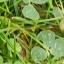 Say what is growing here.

unstructured weed
